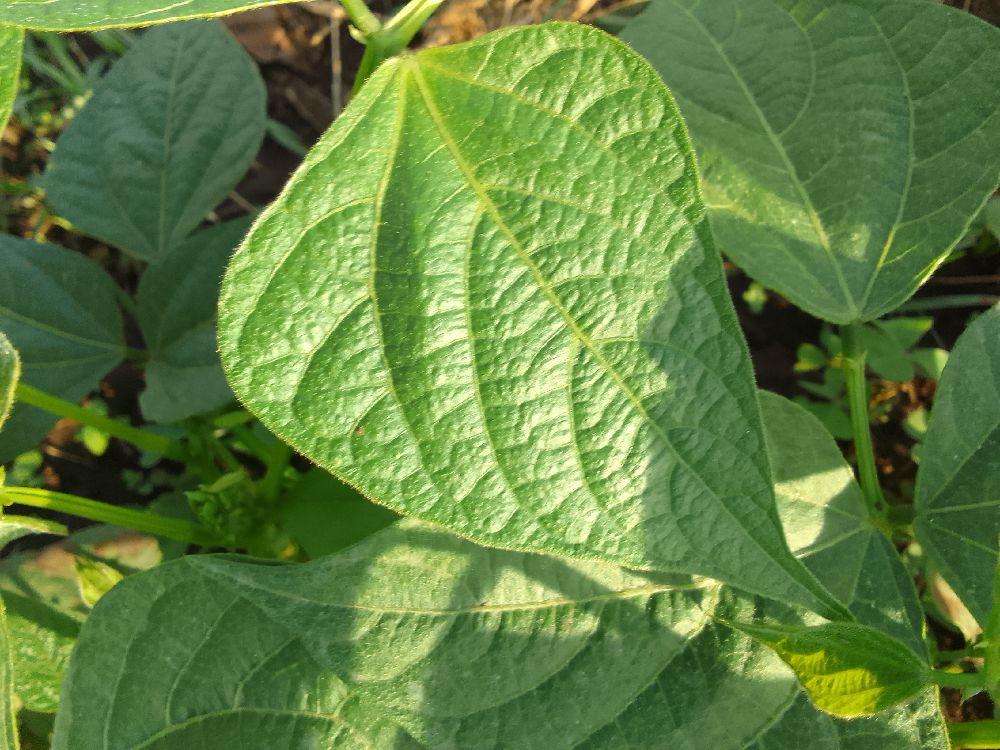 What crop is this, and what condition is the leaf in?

common bean, healthy
